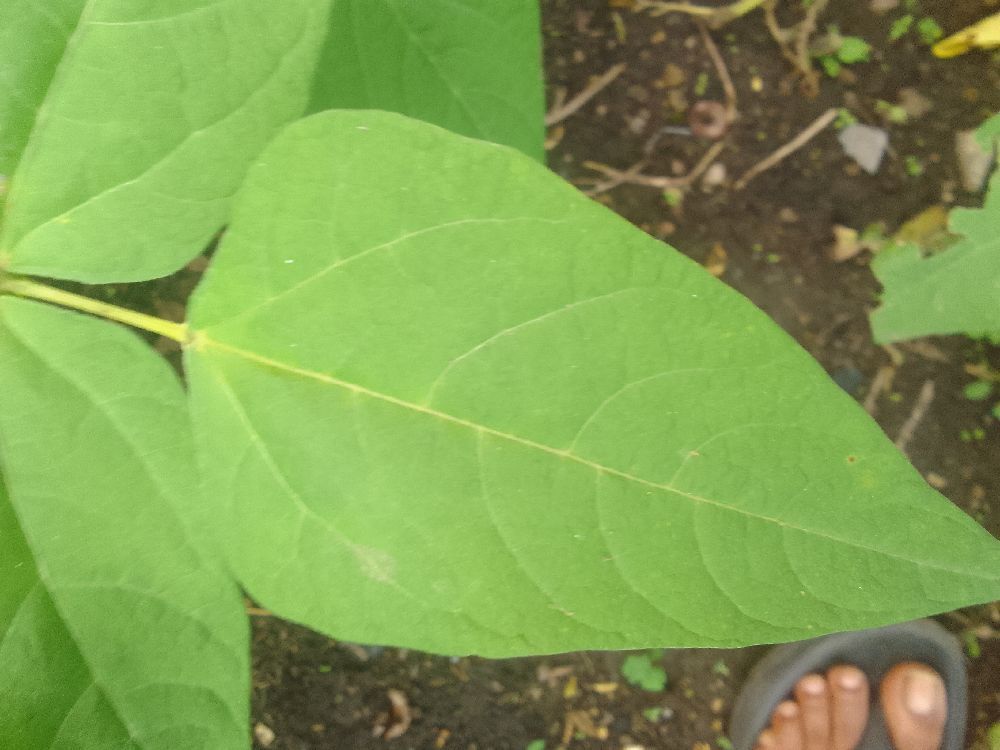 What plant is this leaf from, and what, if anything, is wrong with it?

common bean, healthy
